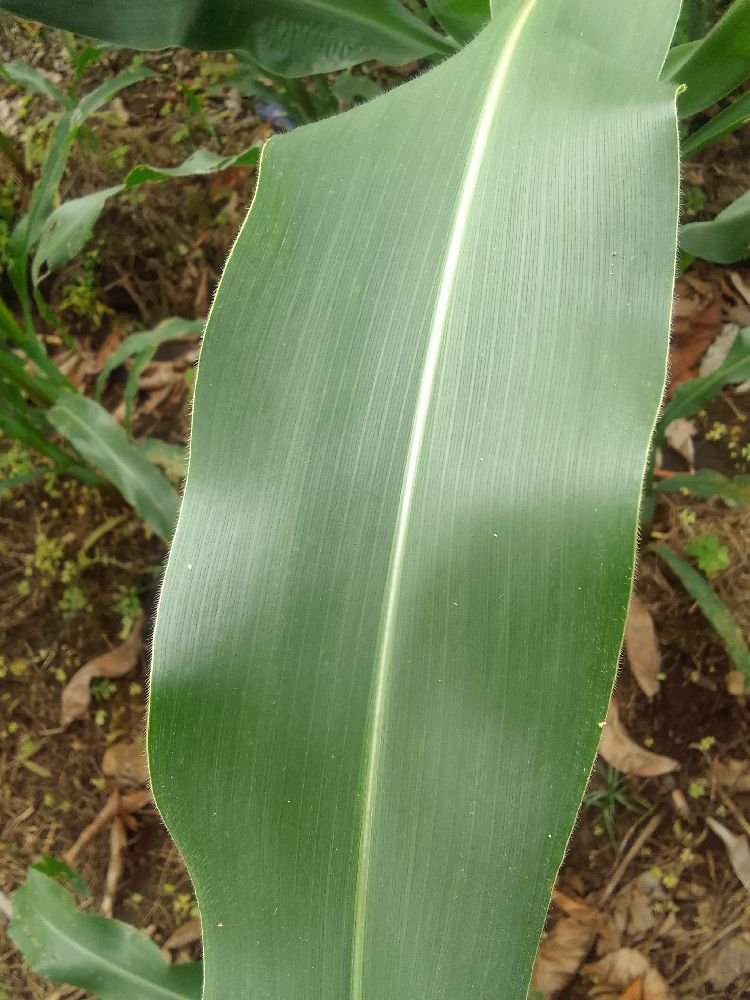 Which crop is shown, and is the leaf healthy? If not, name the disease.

maize, healthy
